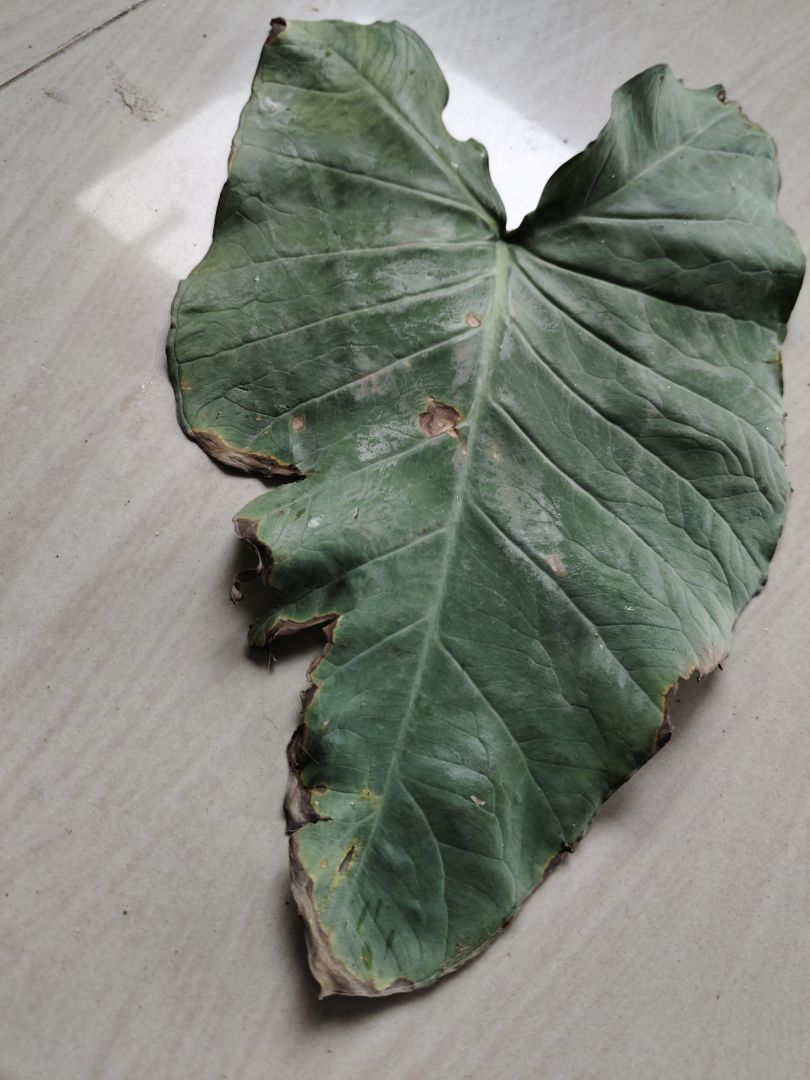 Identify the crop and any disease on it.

taro, leaf blight
